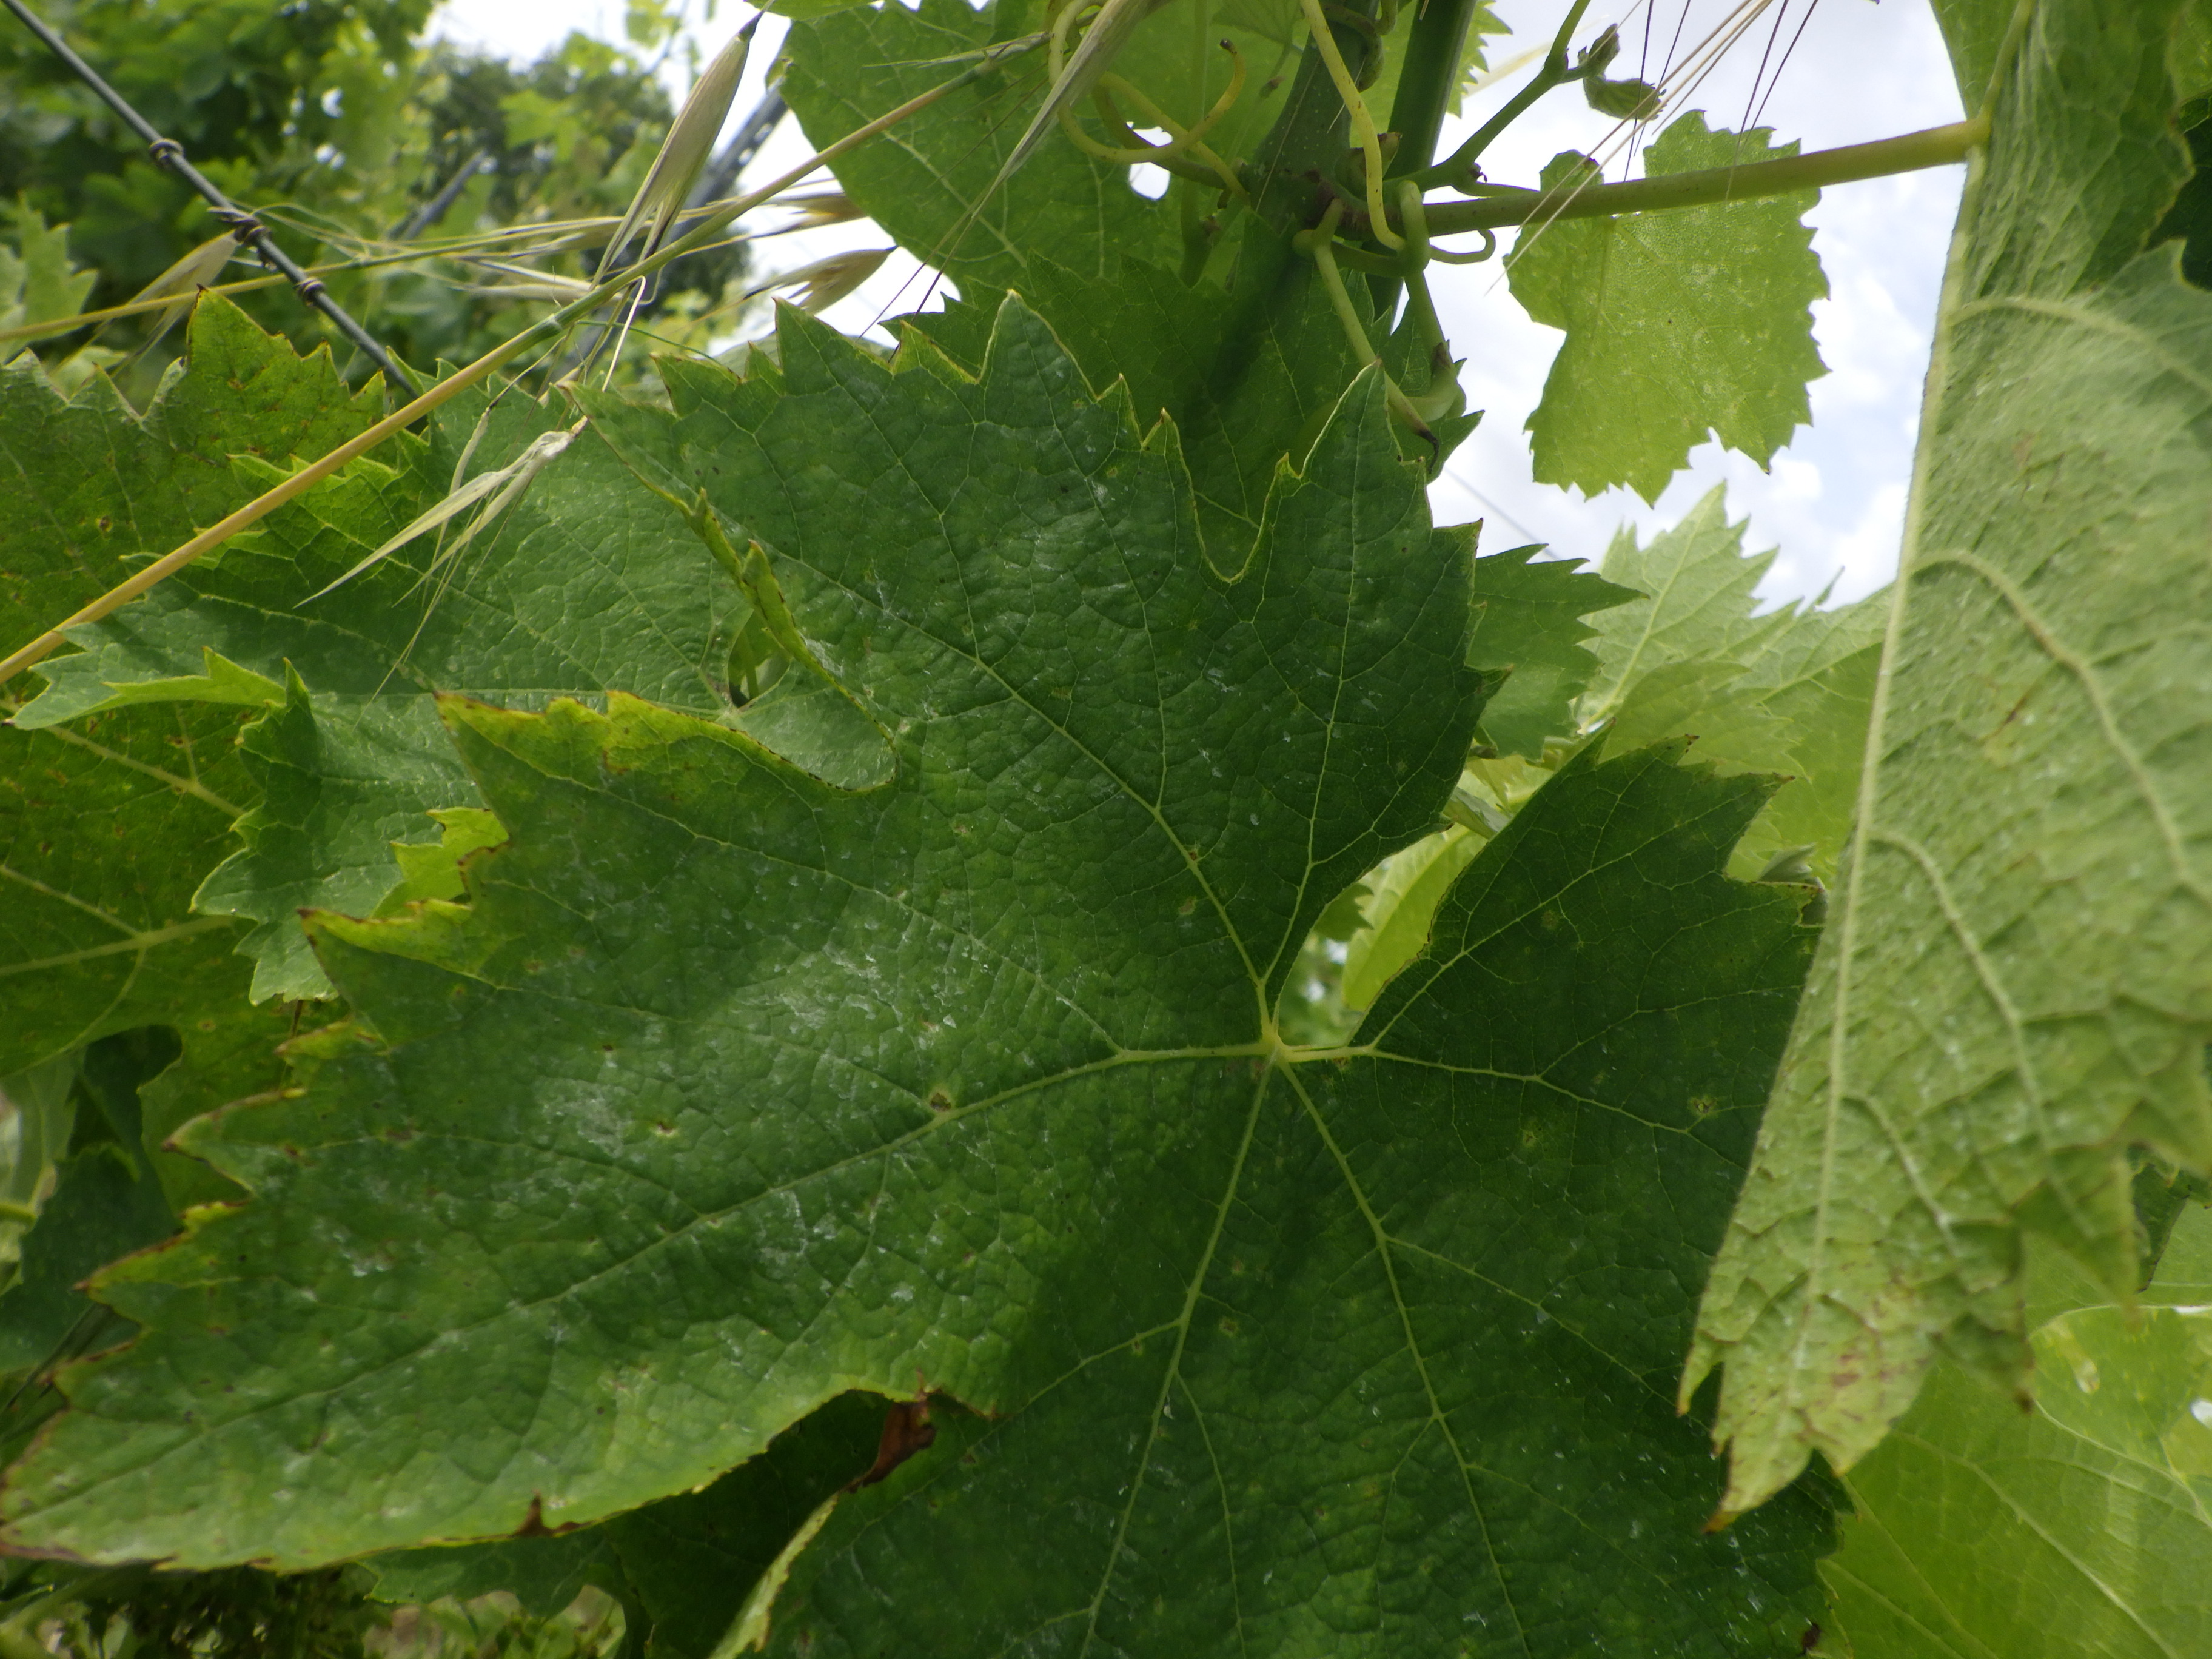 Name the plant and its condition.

grapevine, mites, phytophagous
